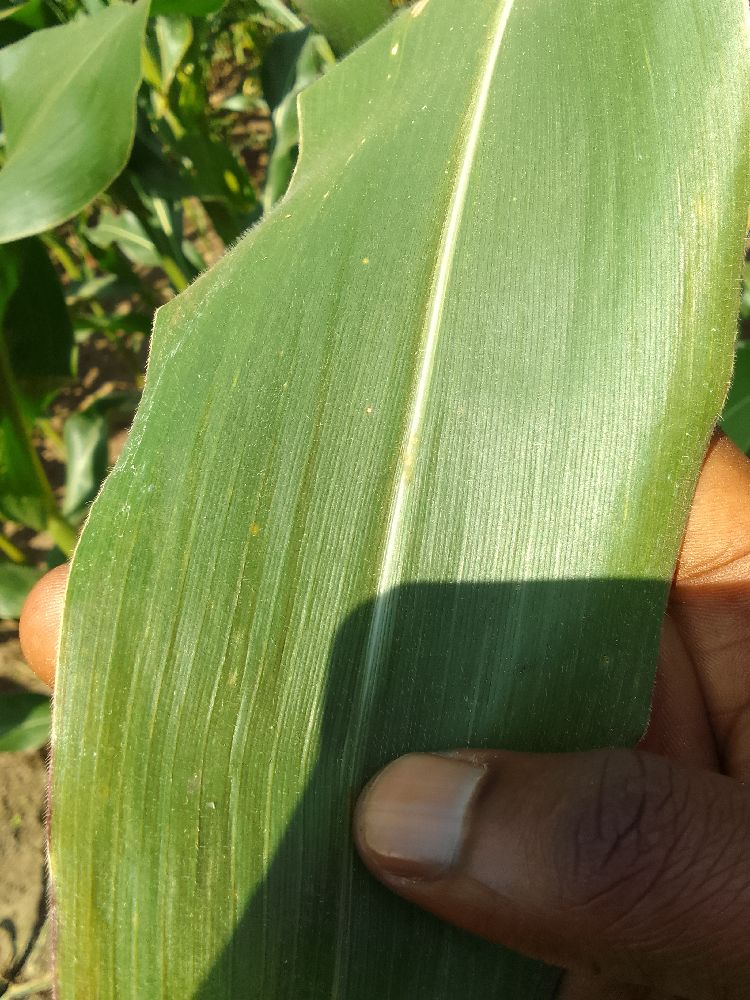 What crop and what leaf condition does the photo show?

maize, healthy
